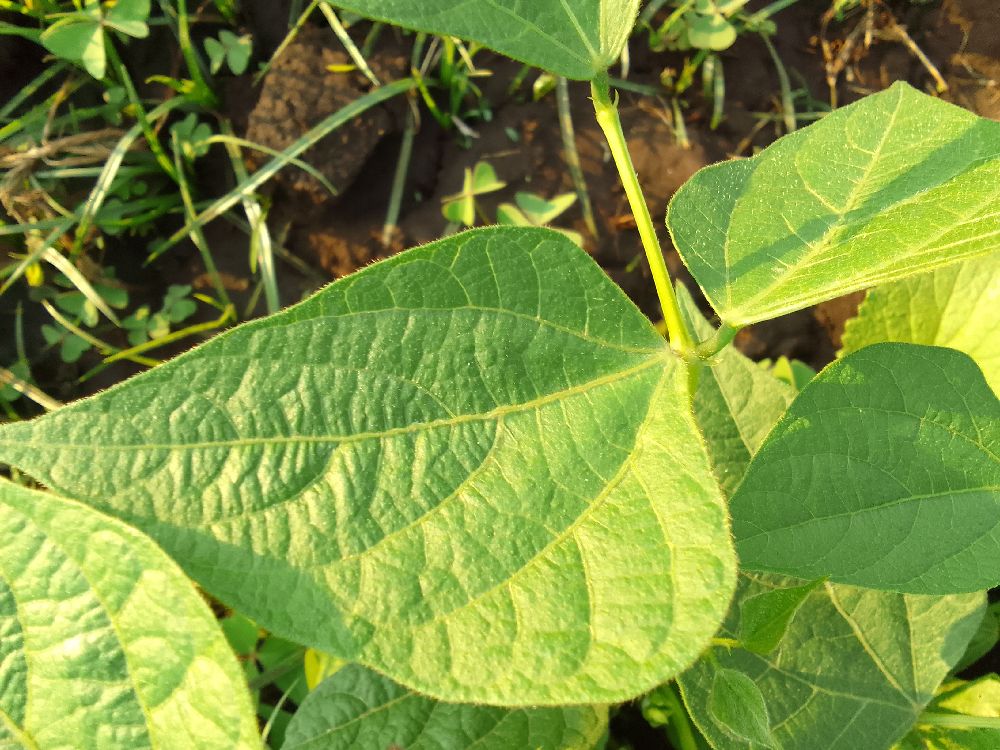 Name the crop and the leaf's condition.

common bean, healthy
